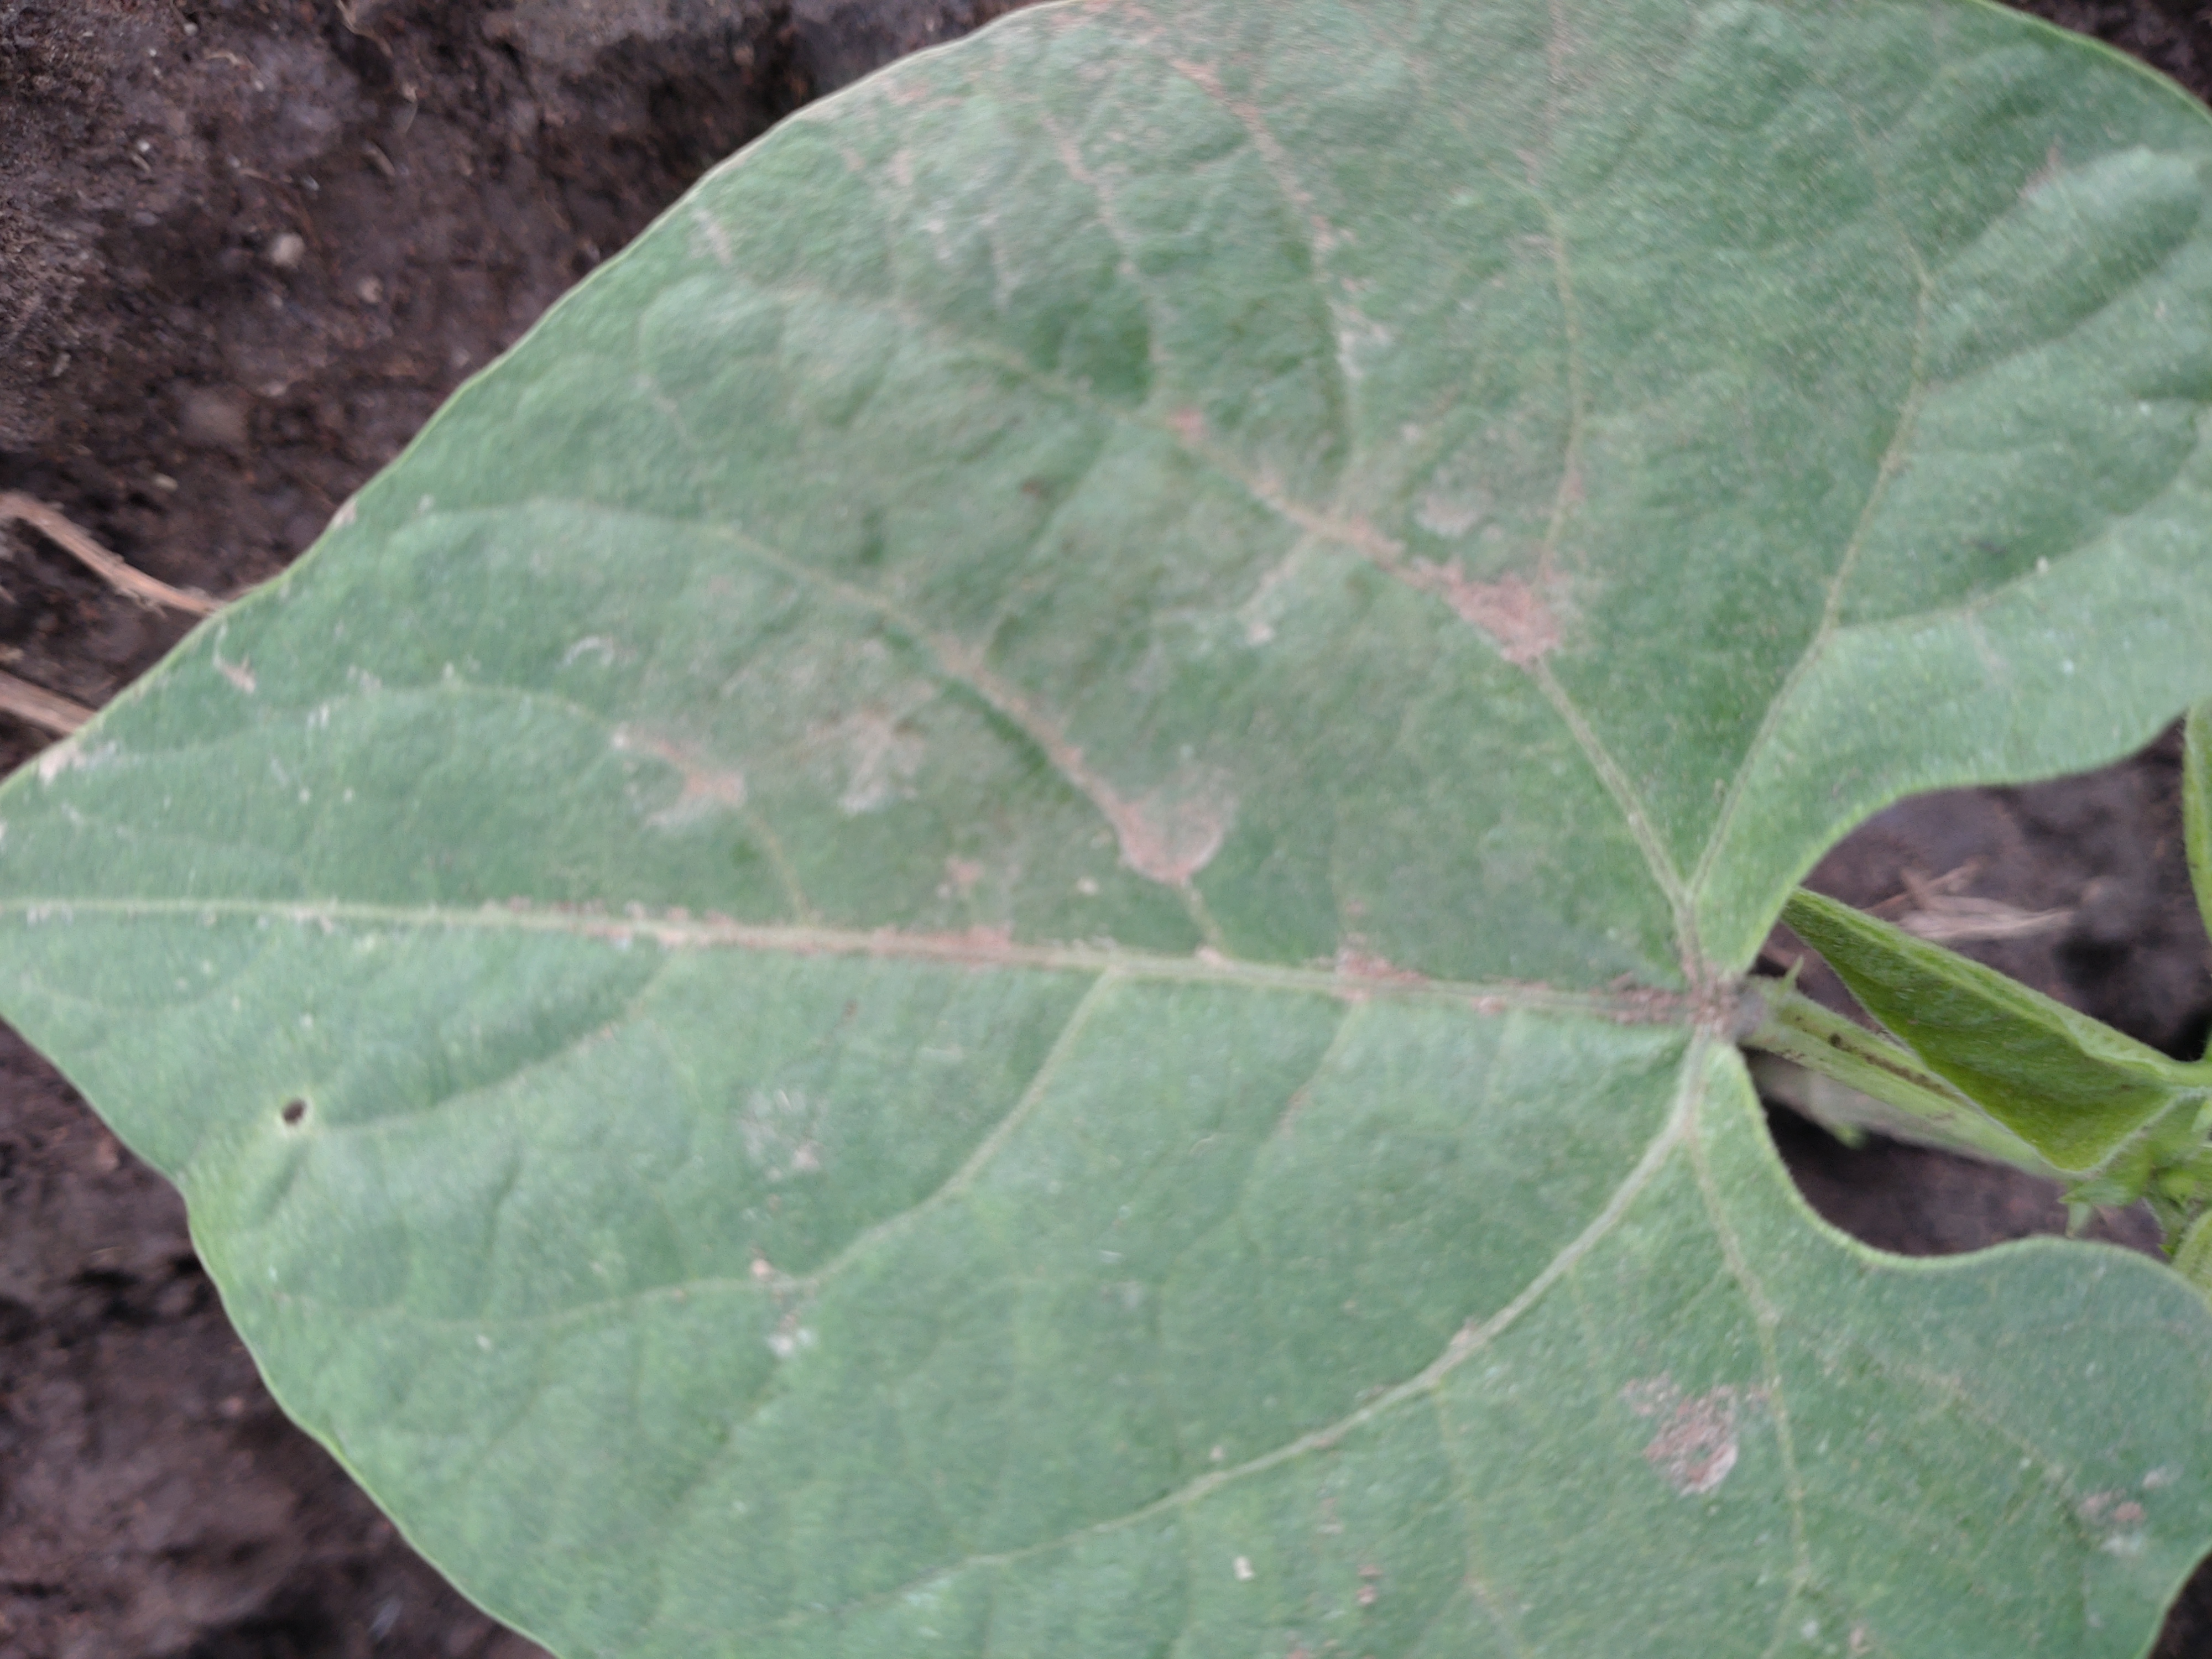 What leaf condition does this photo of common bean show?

healthy
